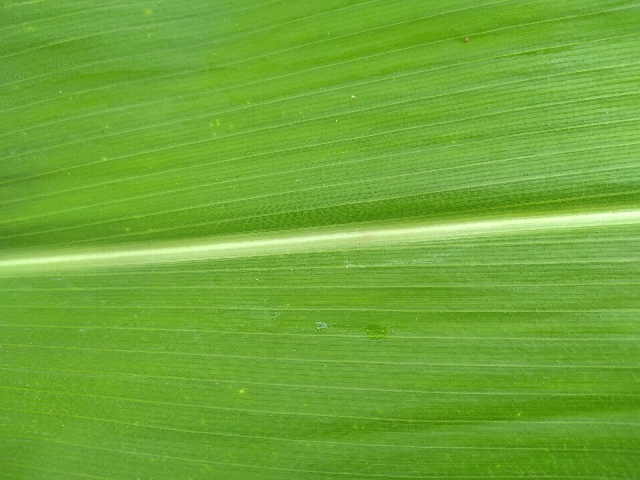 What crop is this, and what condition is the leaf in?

maize, healthy
